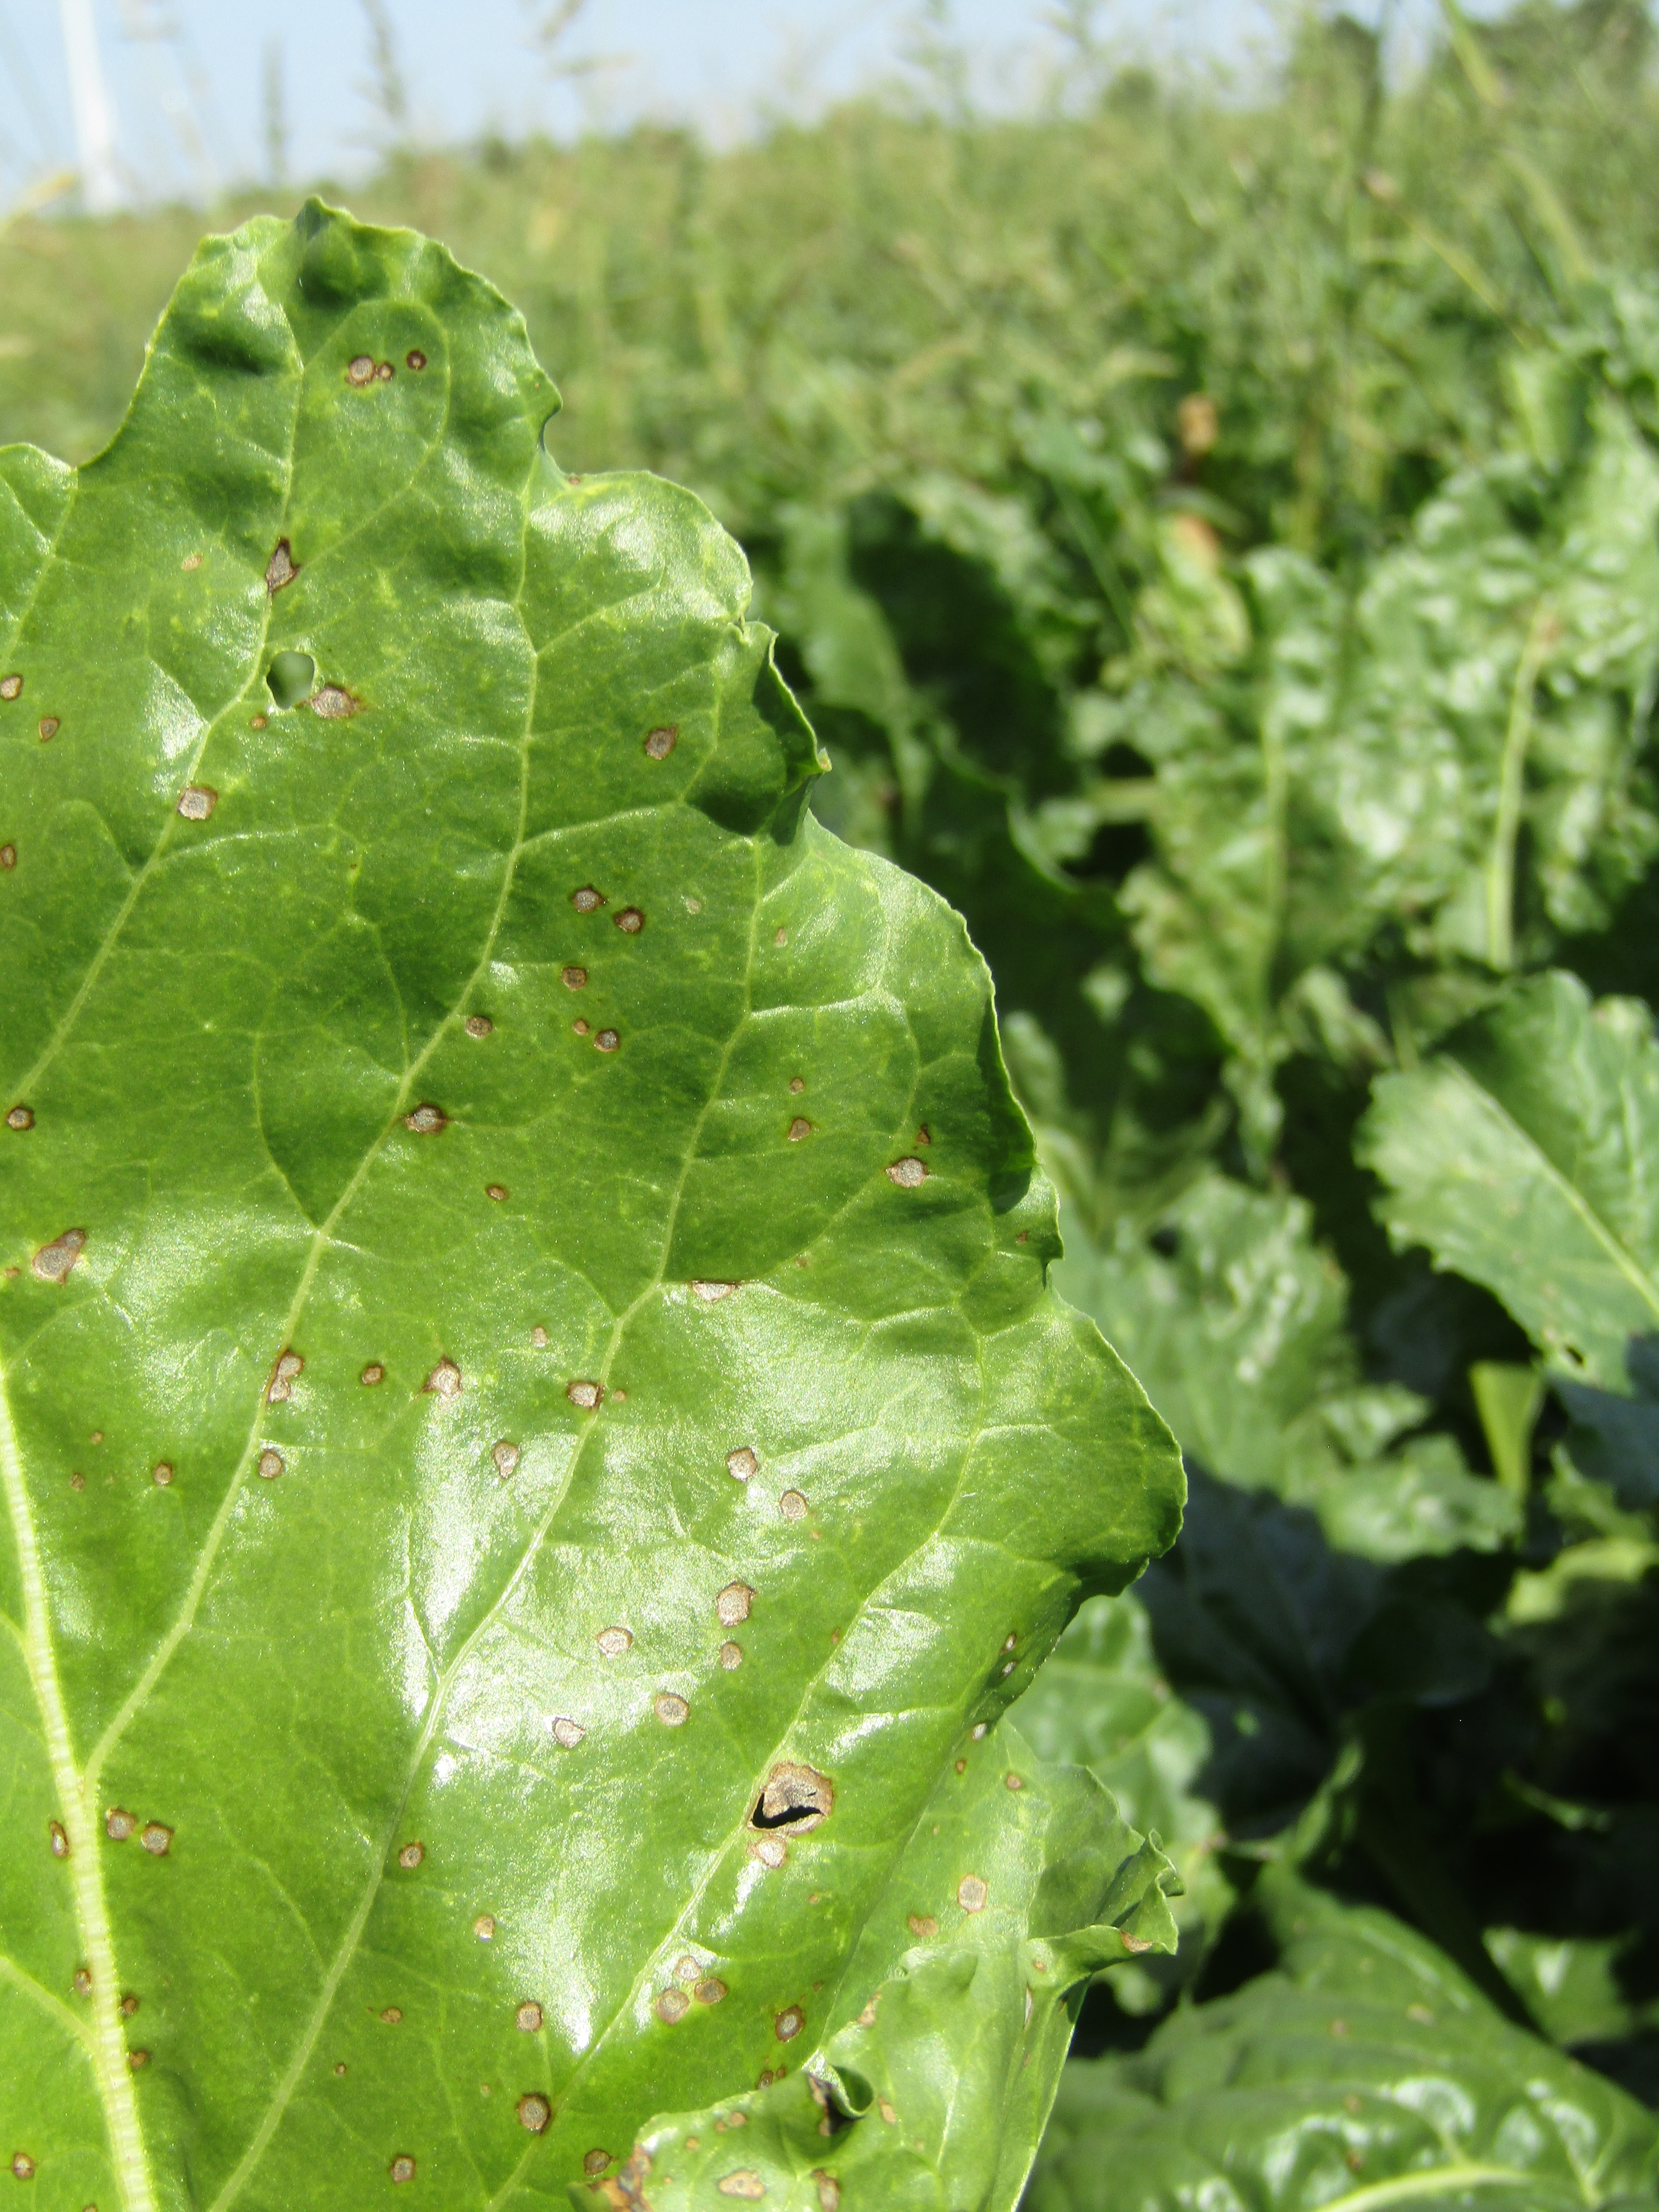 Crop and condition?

beet, cercospora
